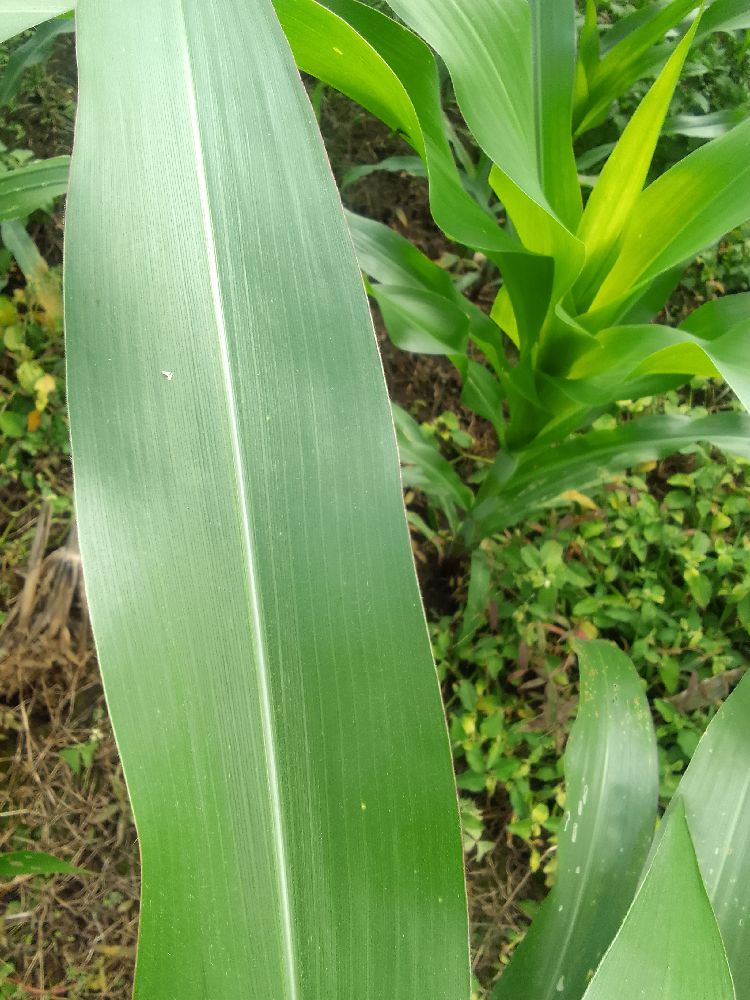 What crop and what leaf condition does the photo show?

maize, healthy
